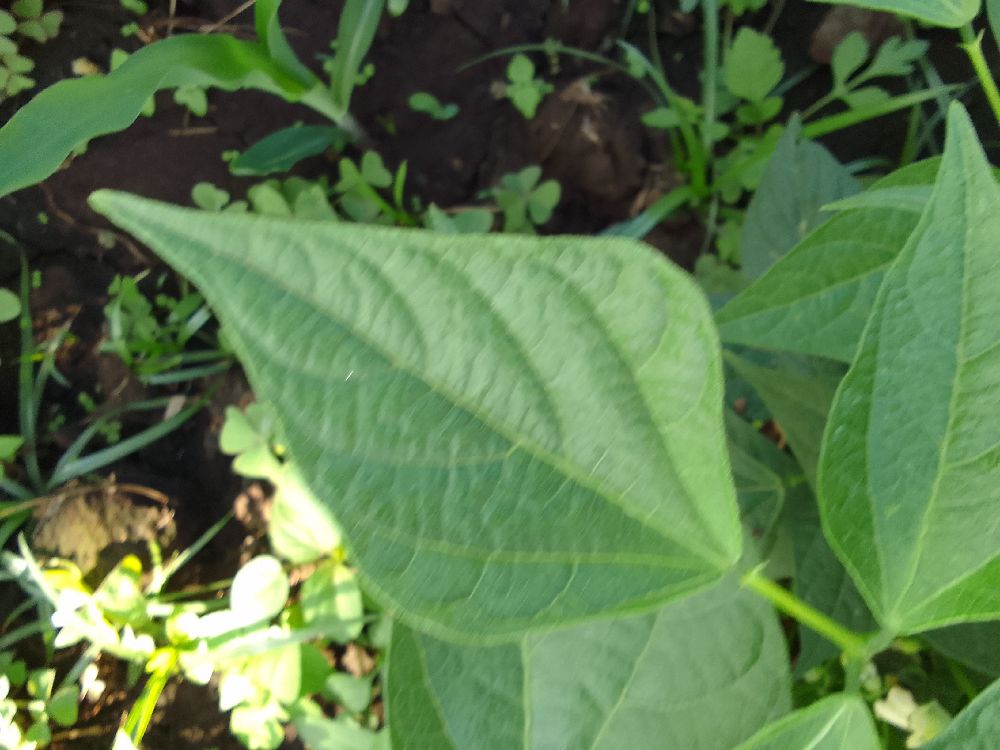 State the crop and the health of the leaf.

common bean, healthy
